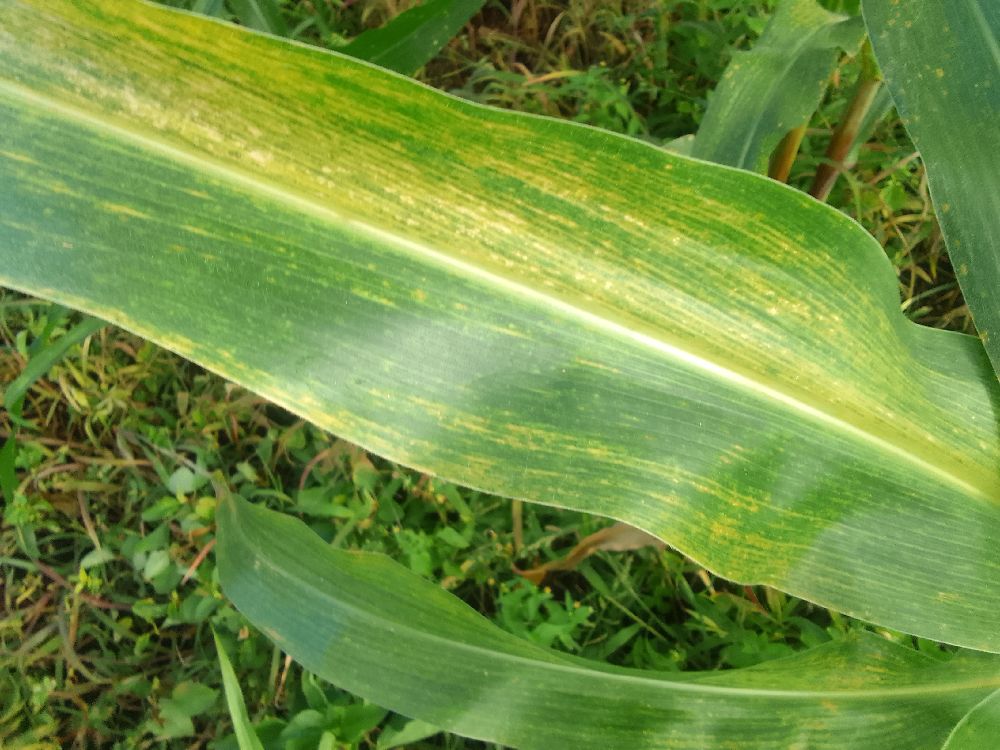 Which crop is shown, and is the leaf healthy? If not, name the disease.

maize, maize lethal necrosis
